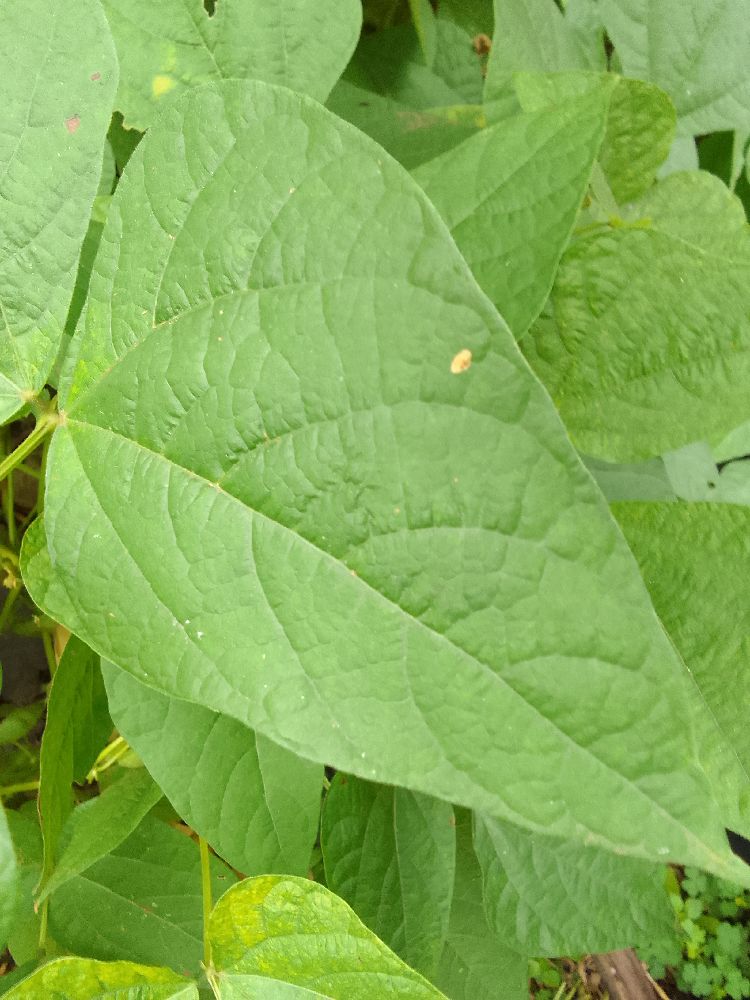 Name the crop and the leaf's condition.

common bean, healthy
